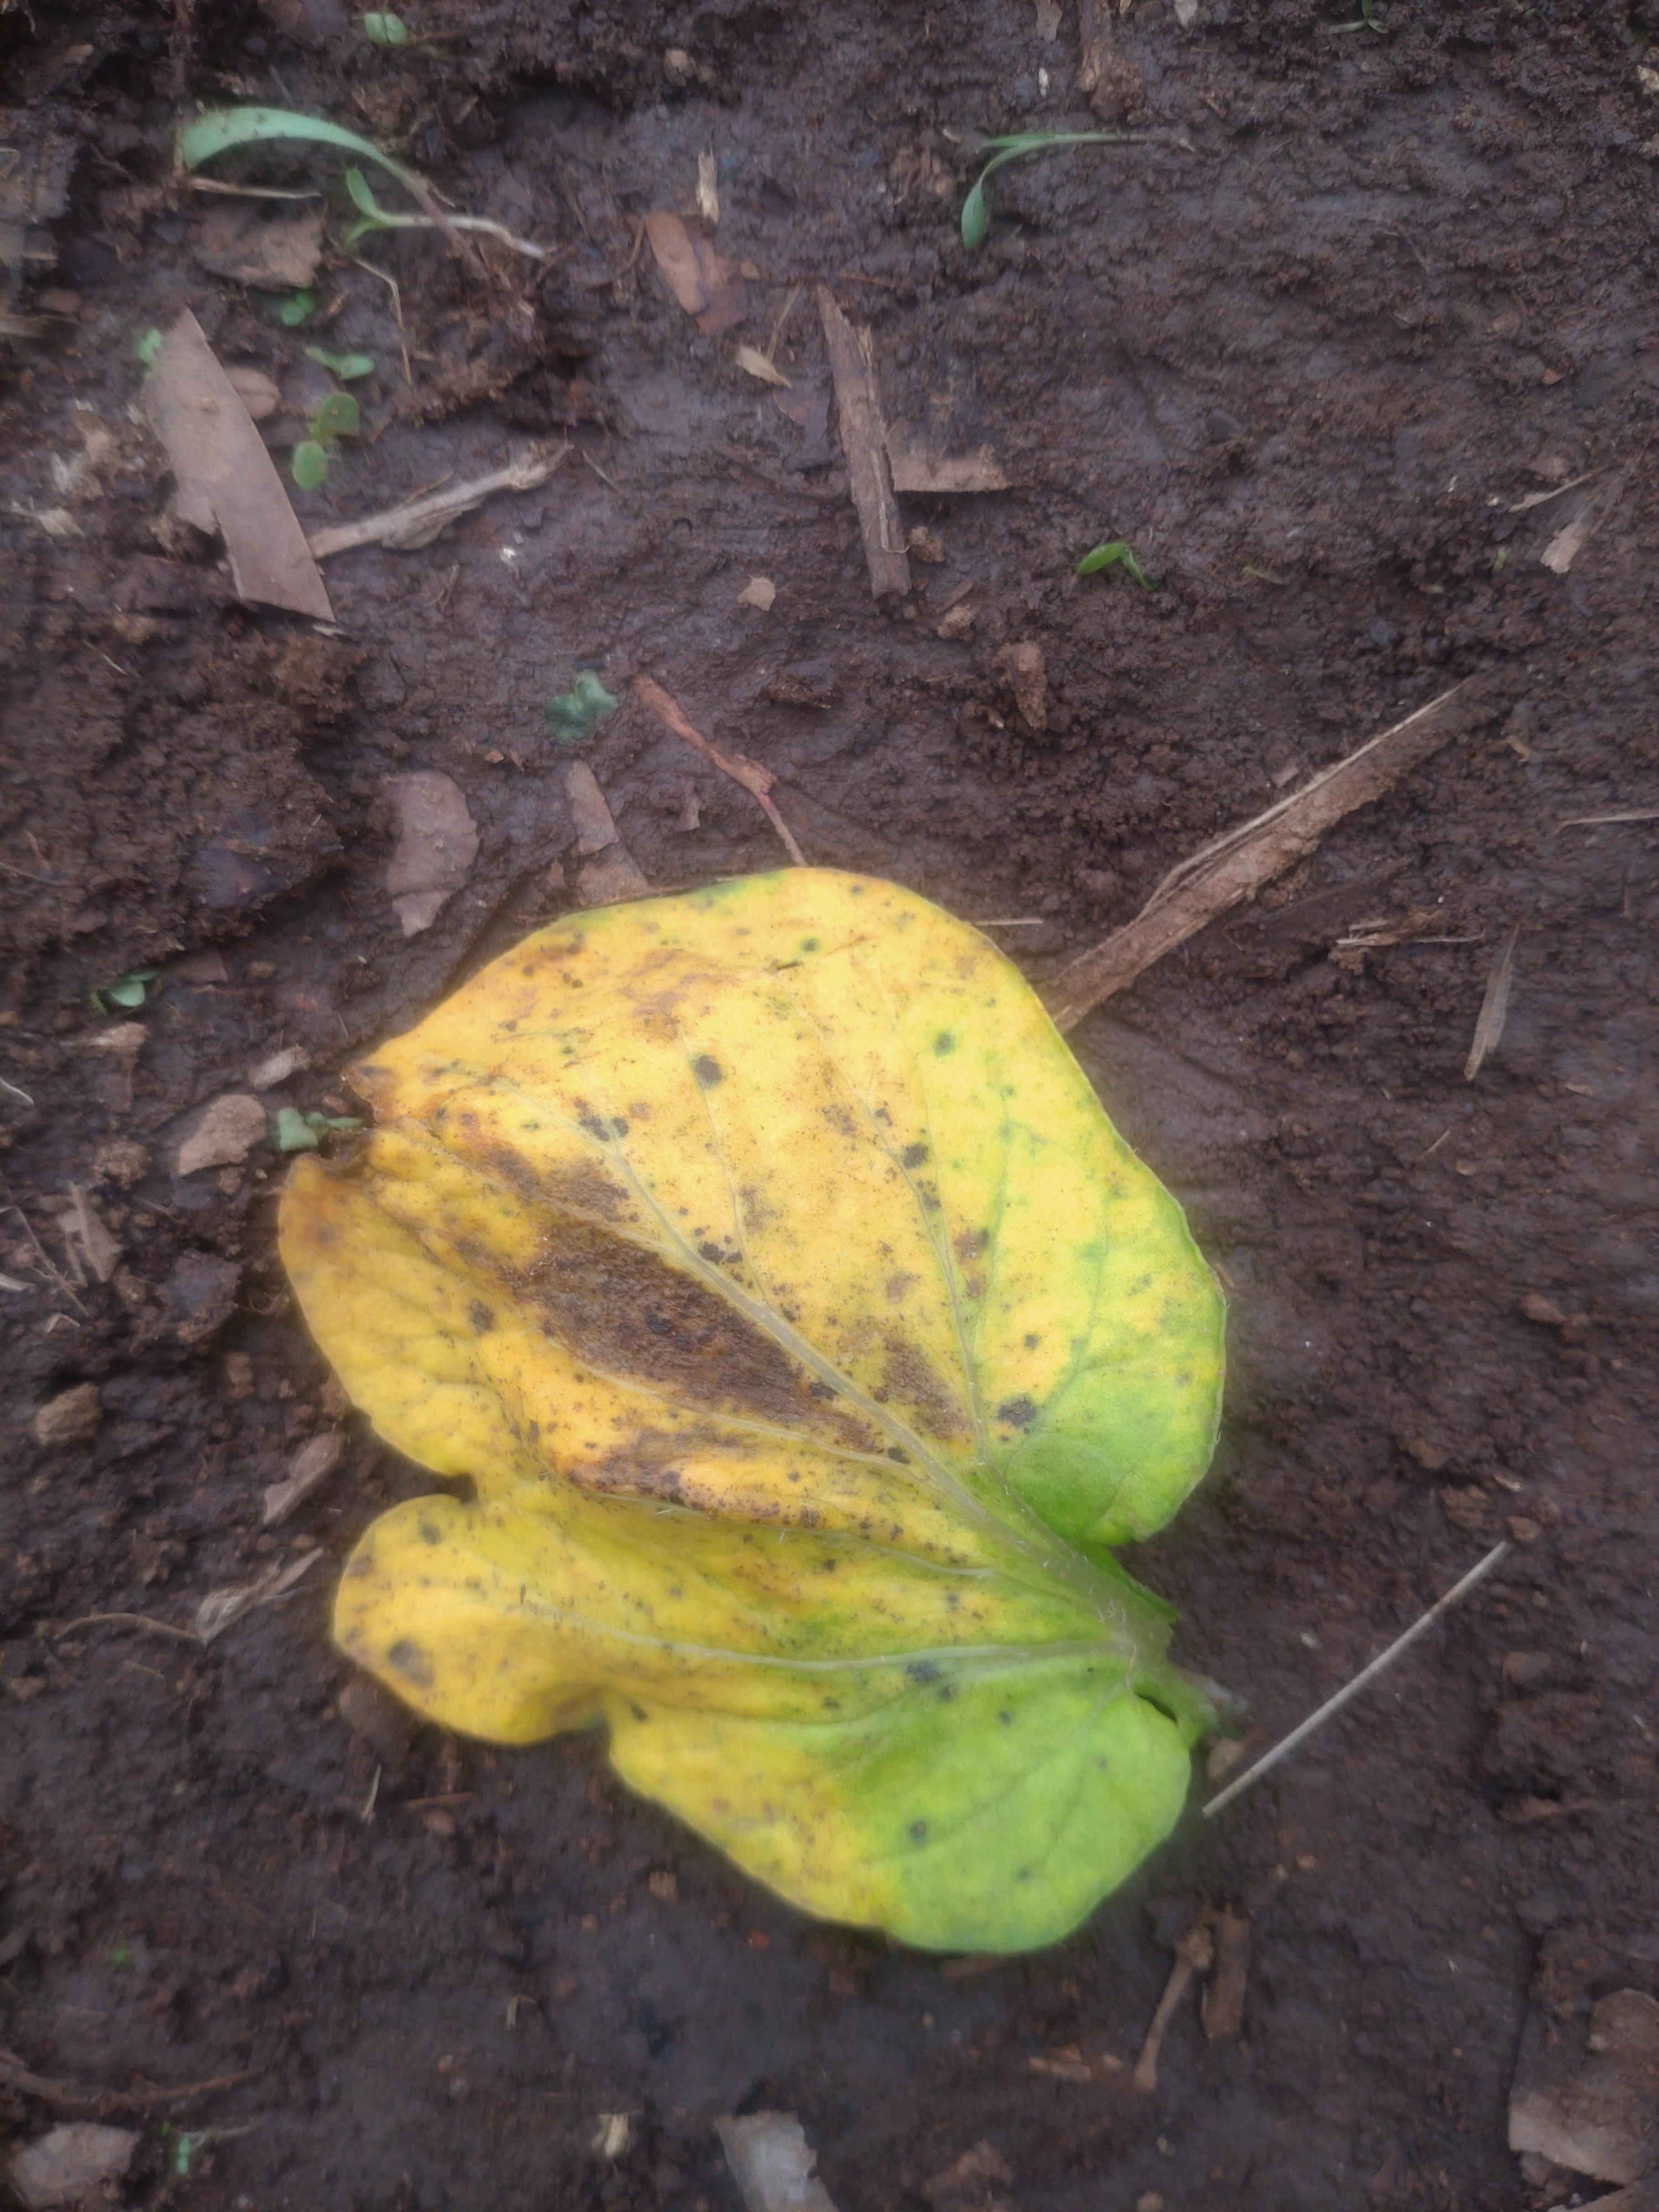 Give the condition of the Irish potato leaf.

late blight
